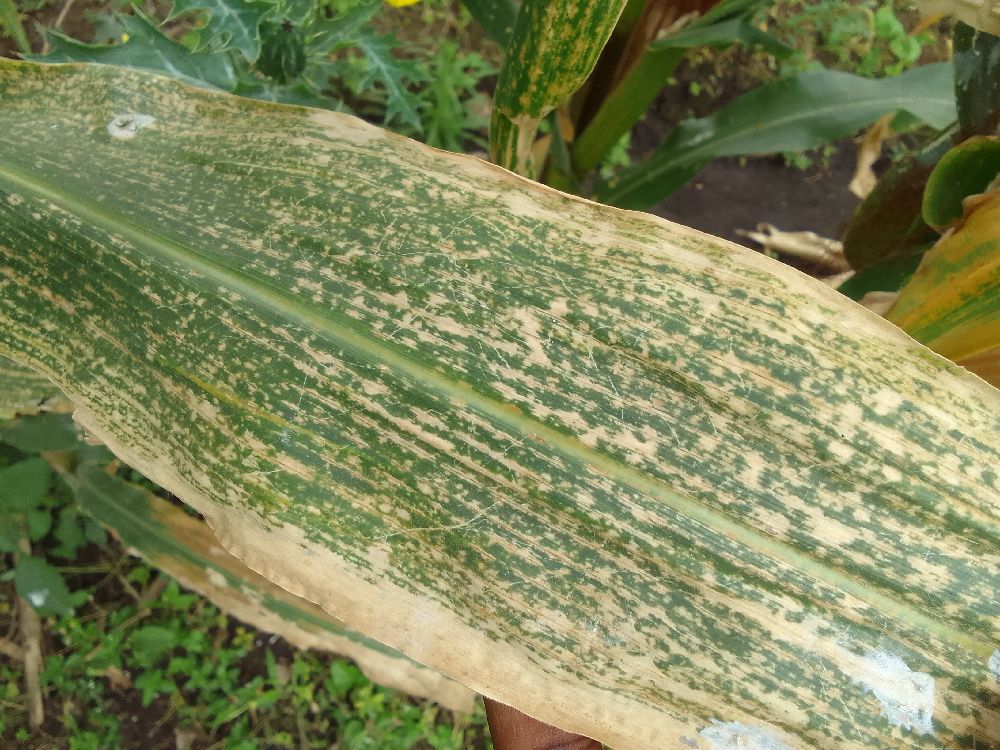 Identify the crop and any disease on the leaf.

maize, maize lethal necrosis
